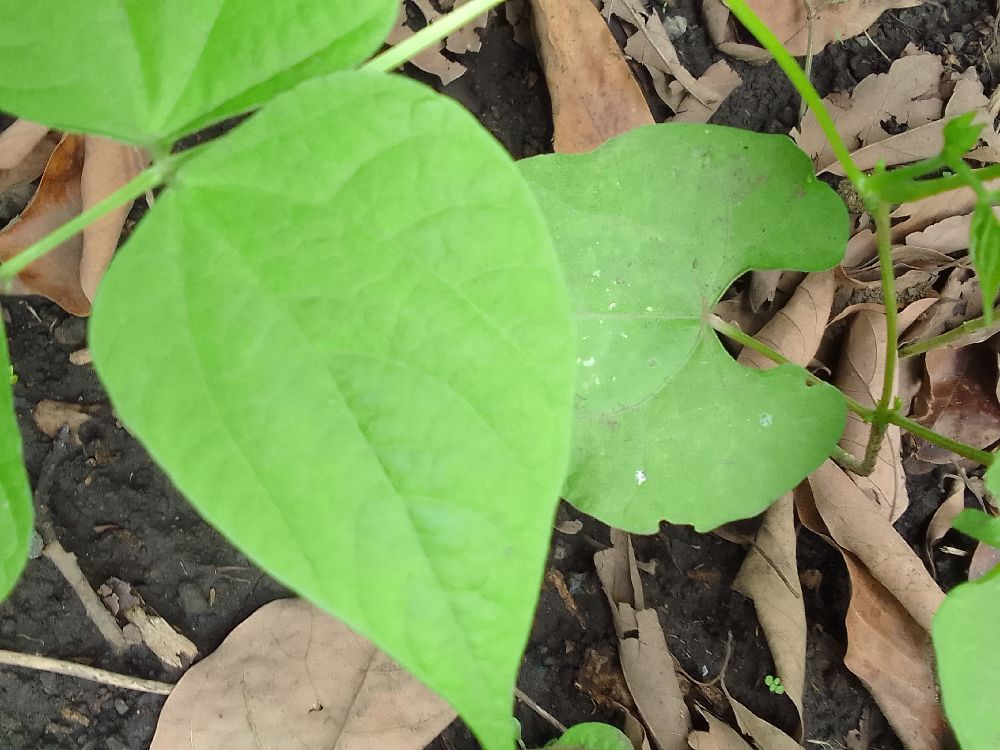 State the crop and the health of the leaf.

common bean, healthy
